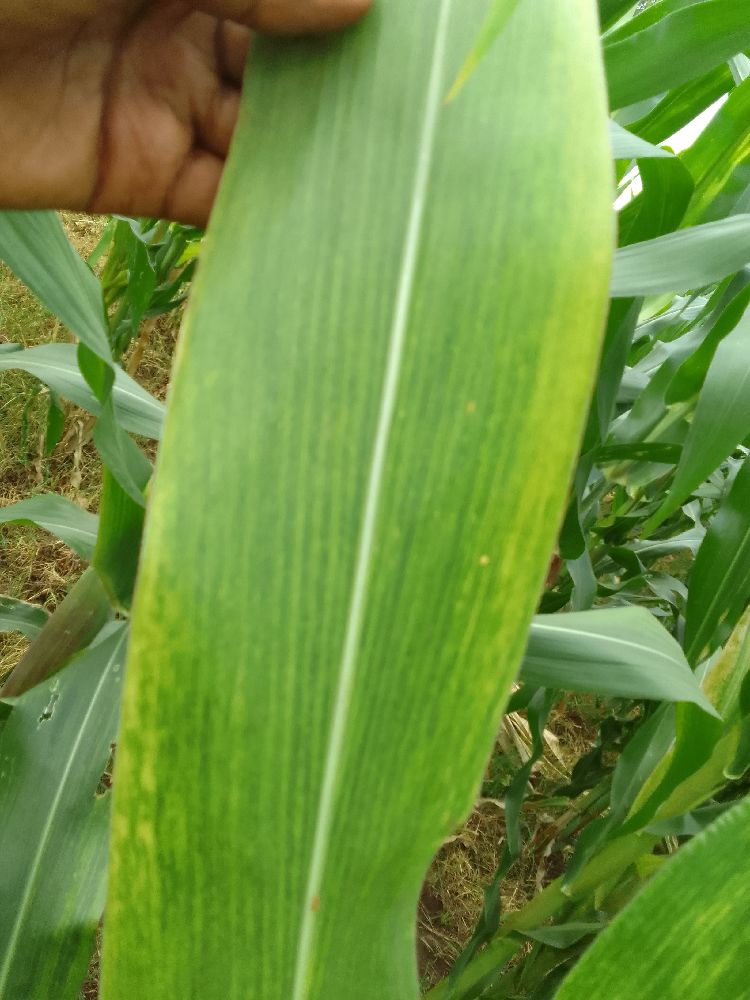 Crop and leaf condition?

maize, maize lethal necrosis
